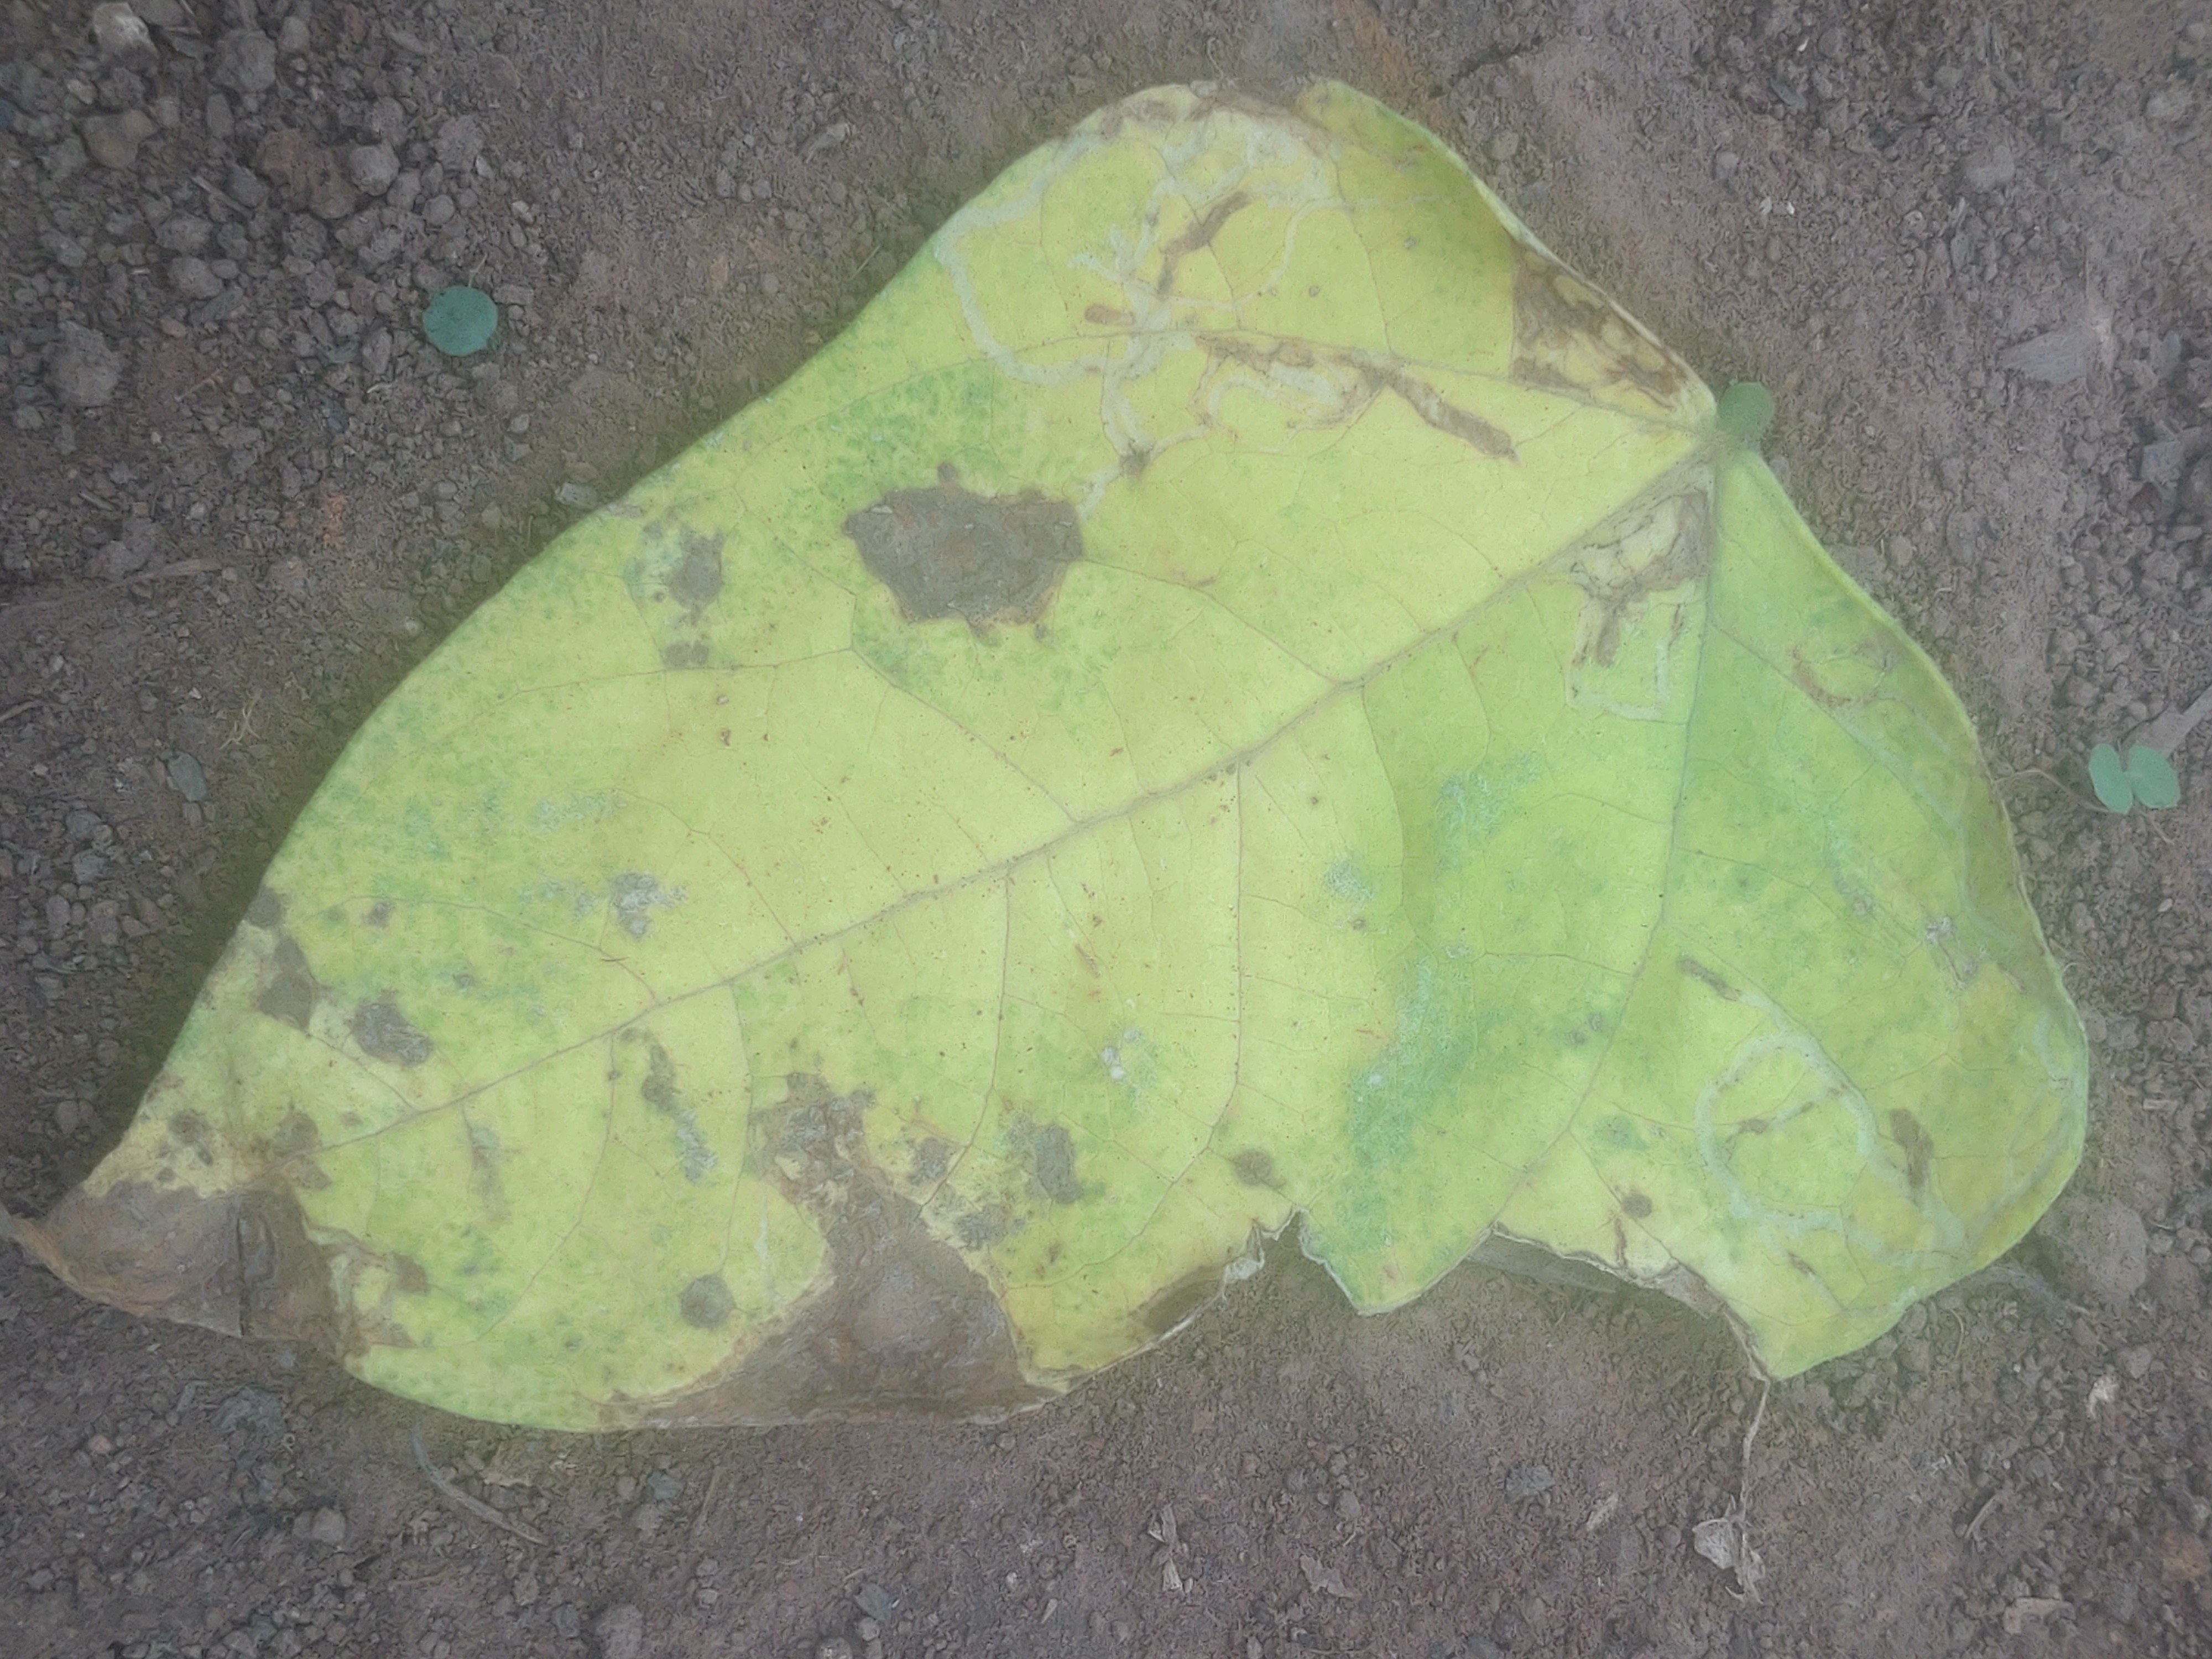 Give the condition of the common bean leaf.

anthracnose
